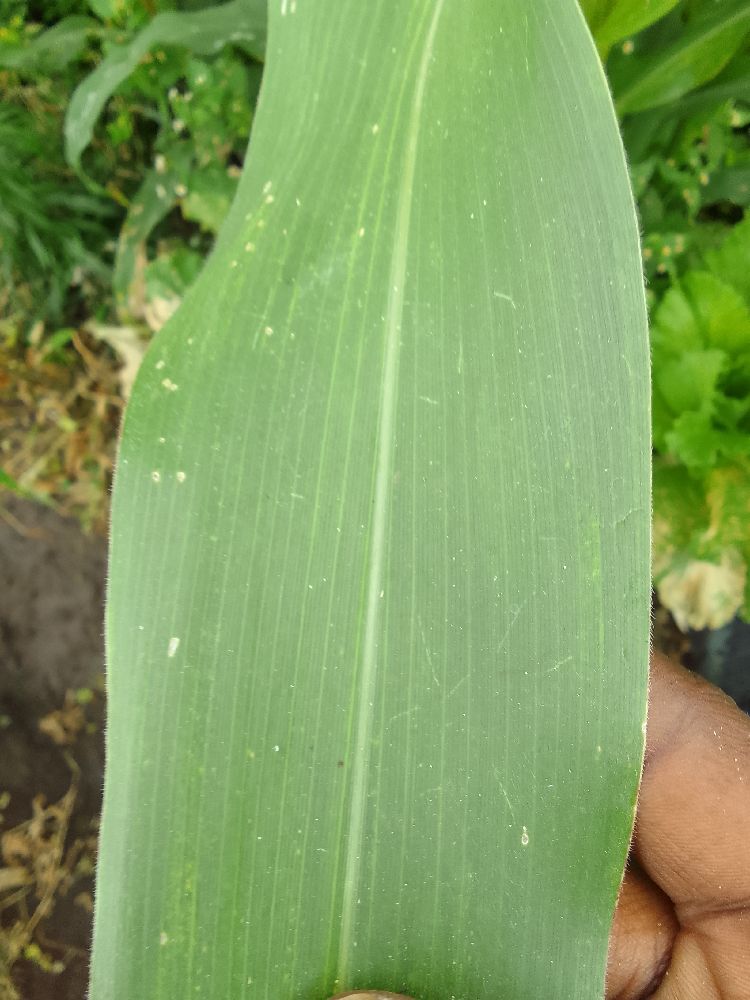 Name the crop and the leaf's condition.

maize, healthy
